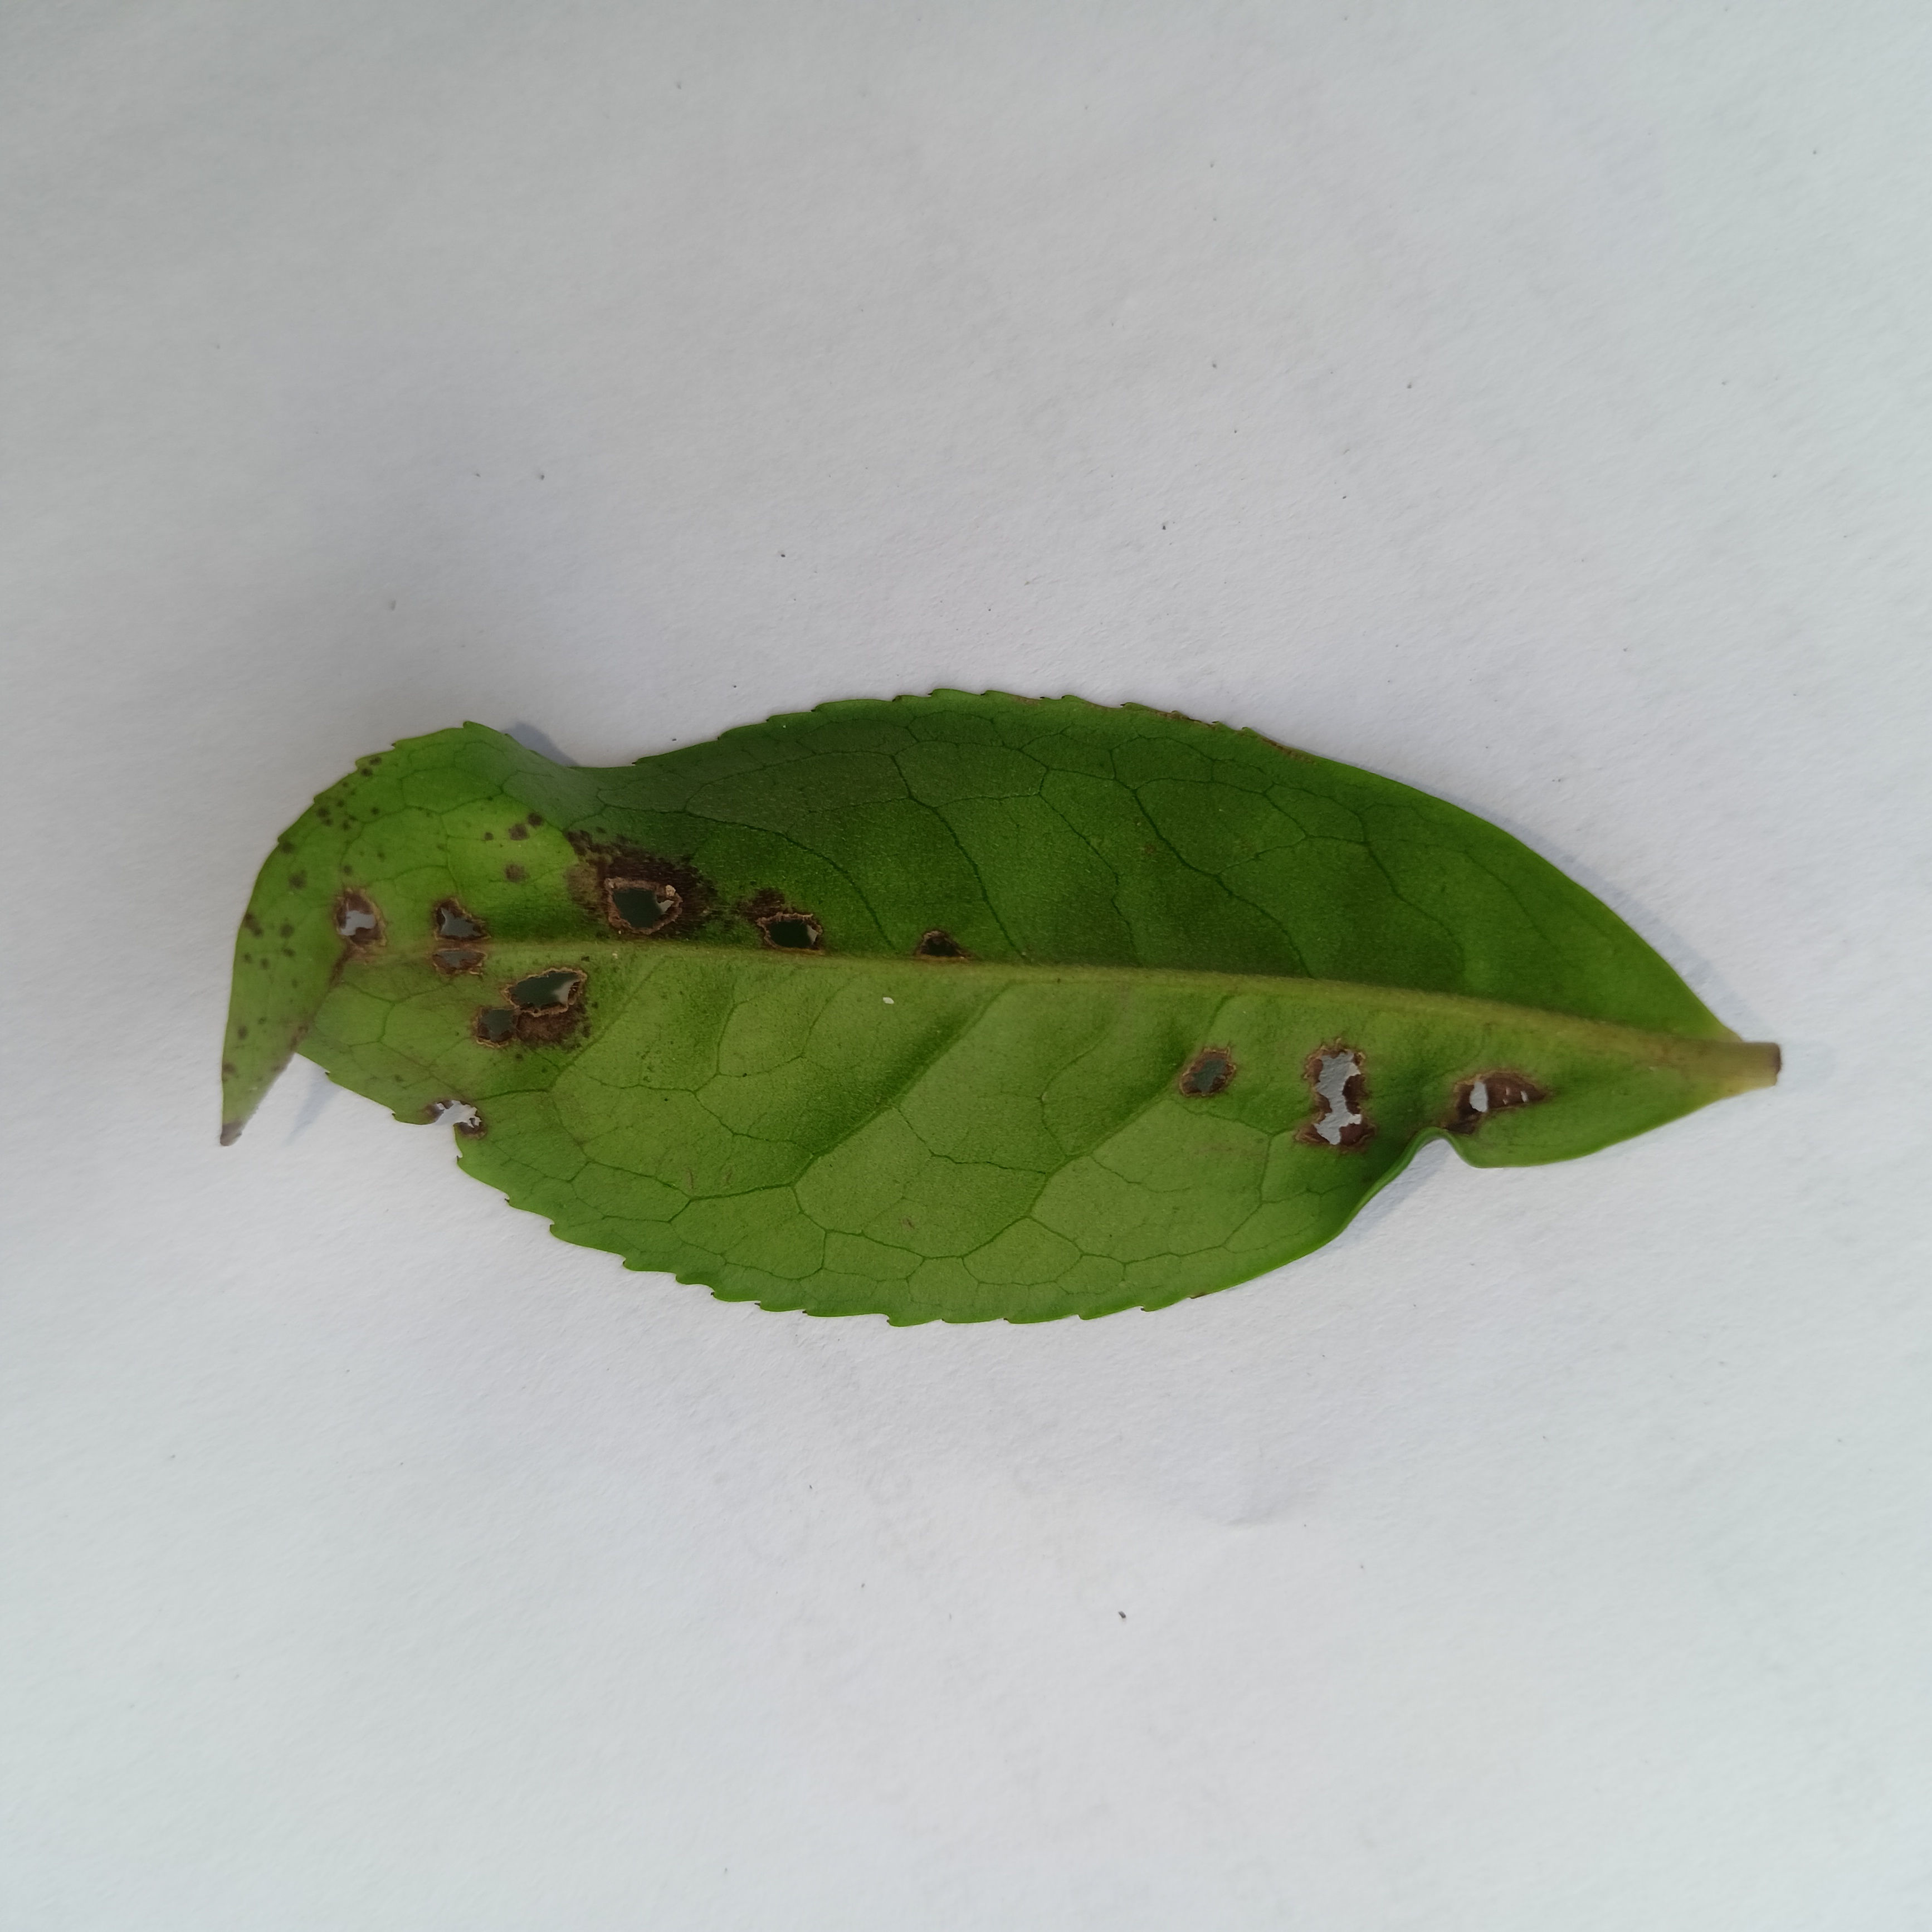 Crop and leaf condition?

tea, helopeltis
